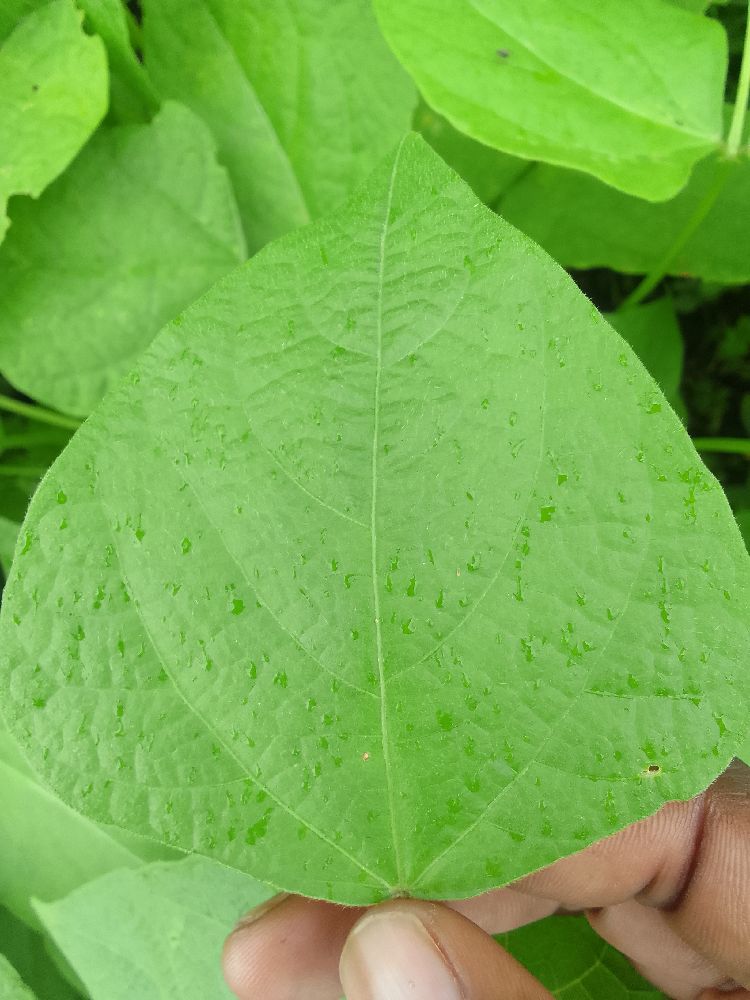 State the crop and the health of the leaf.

common bean, healthy
